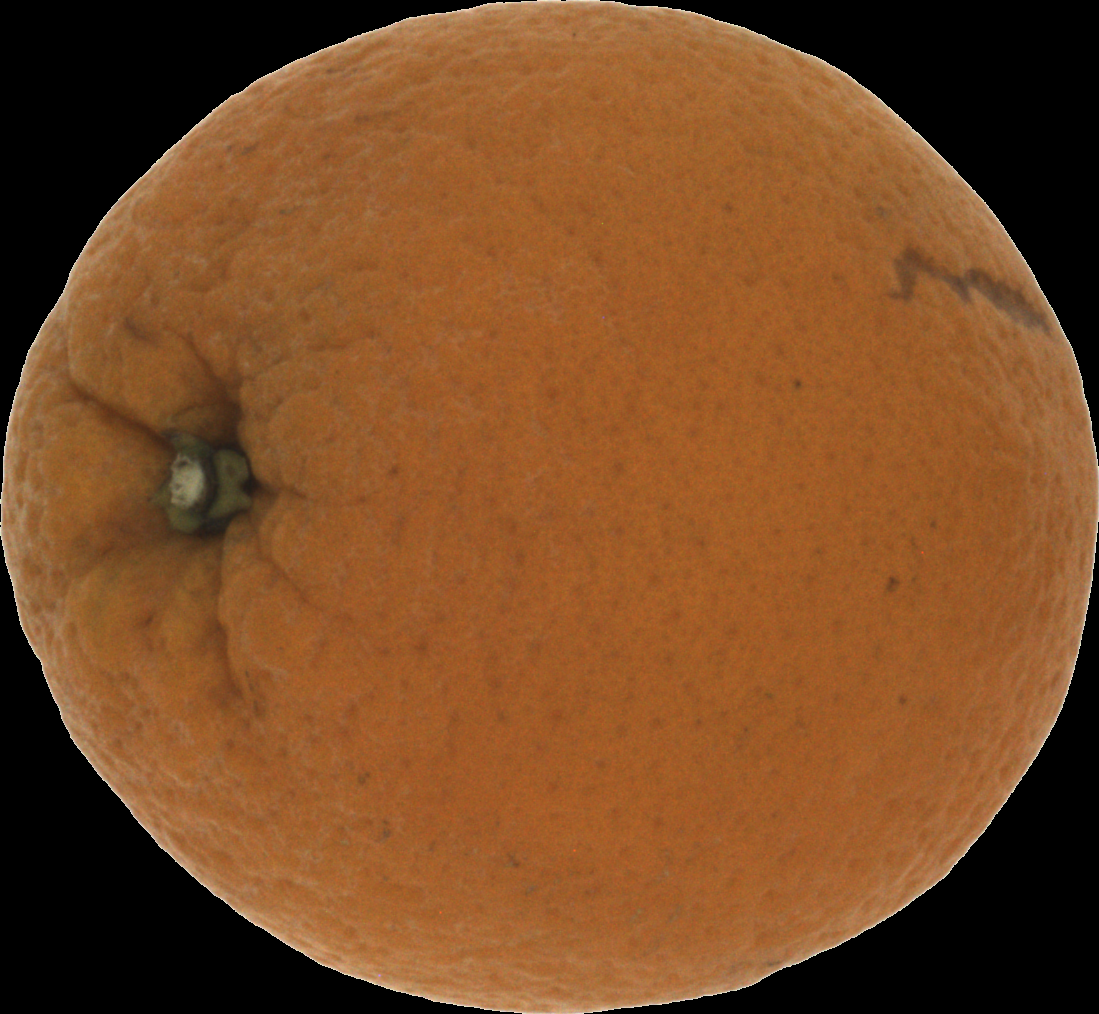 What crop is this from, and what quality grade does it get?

orange, bad
